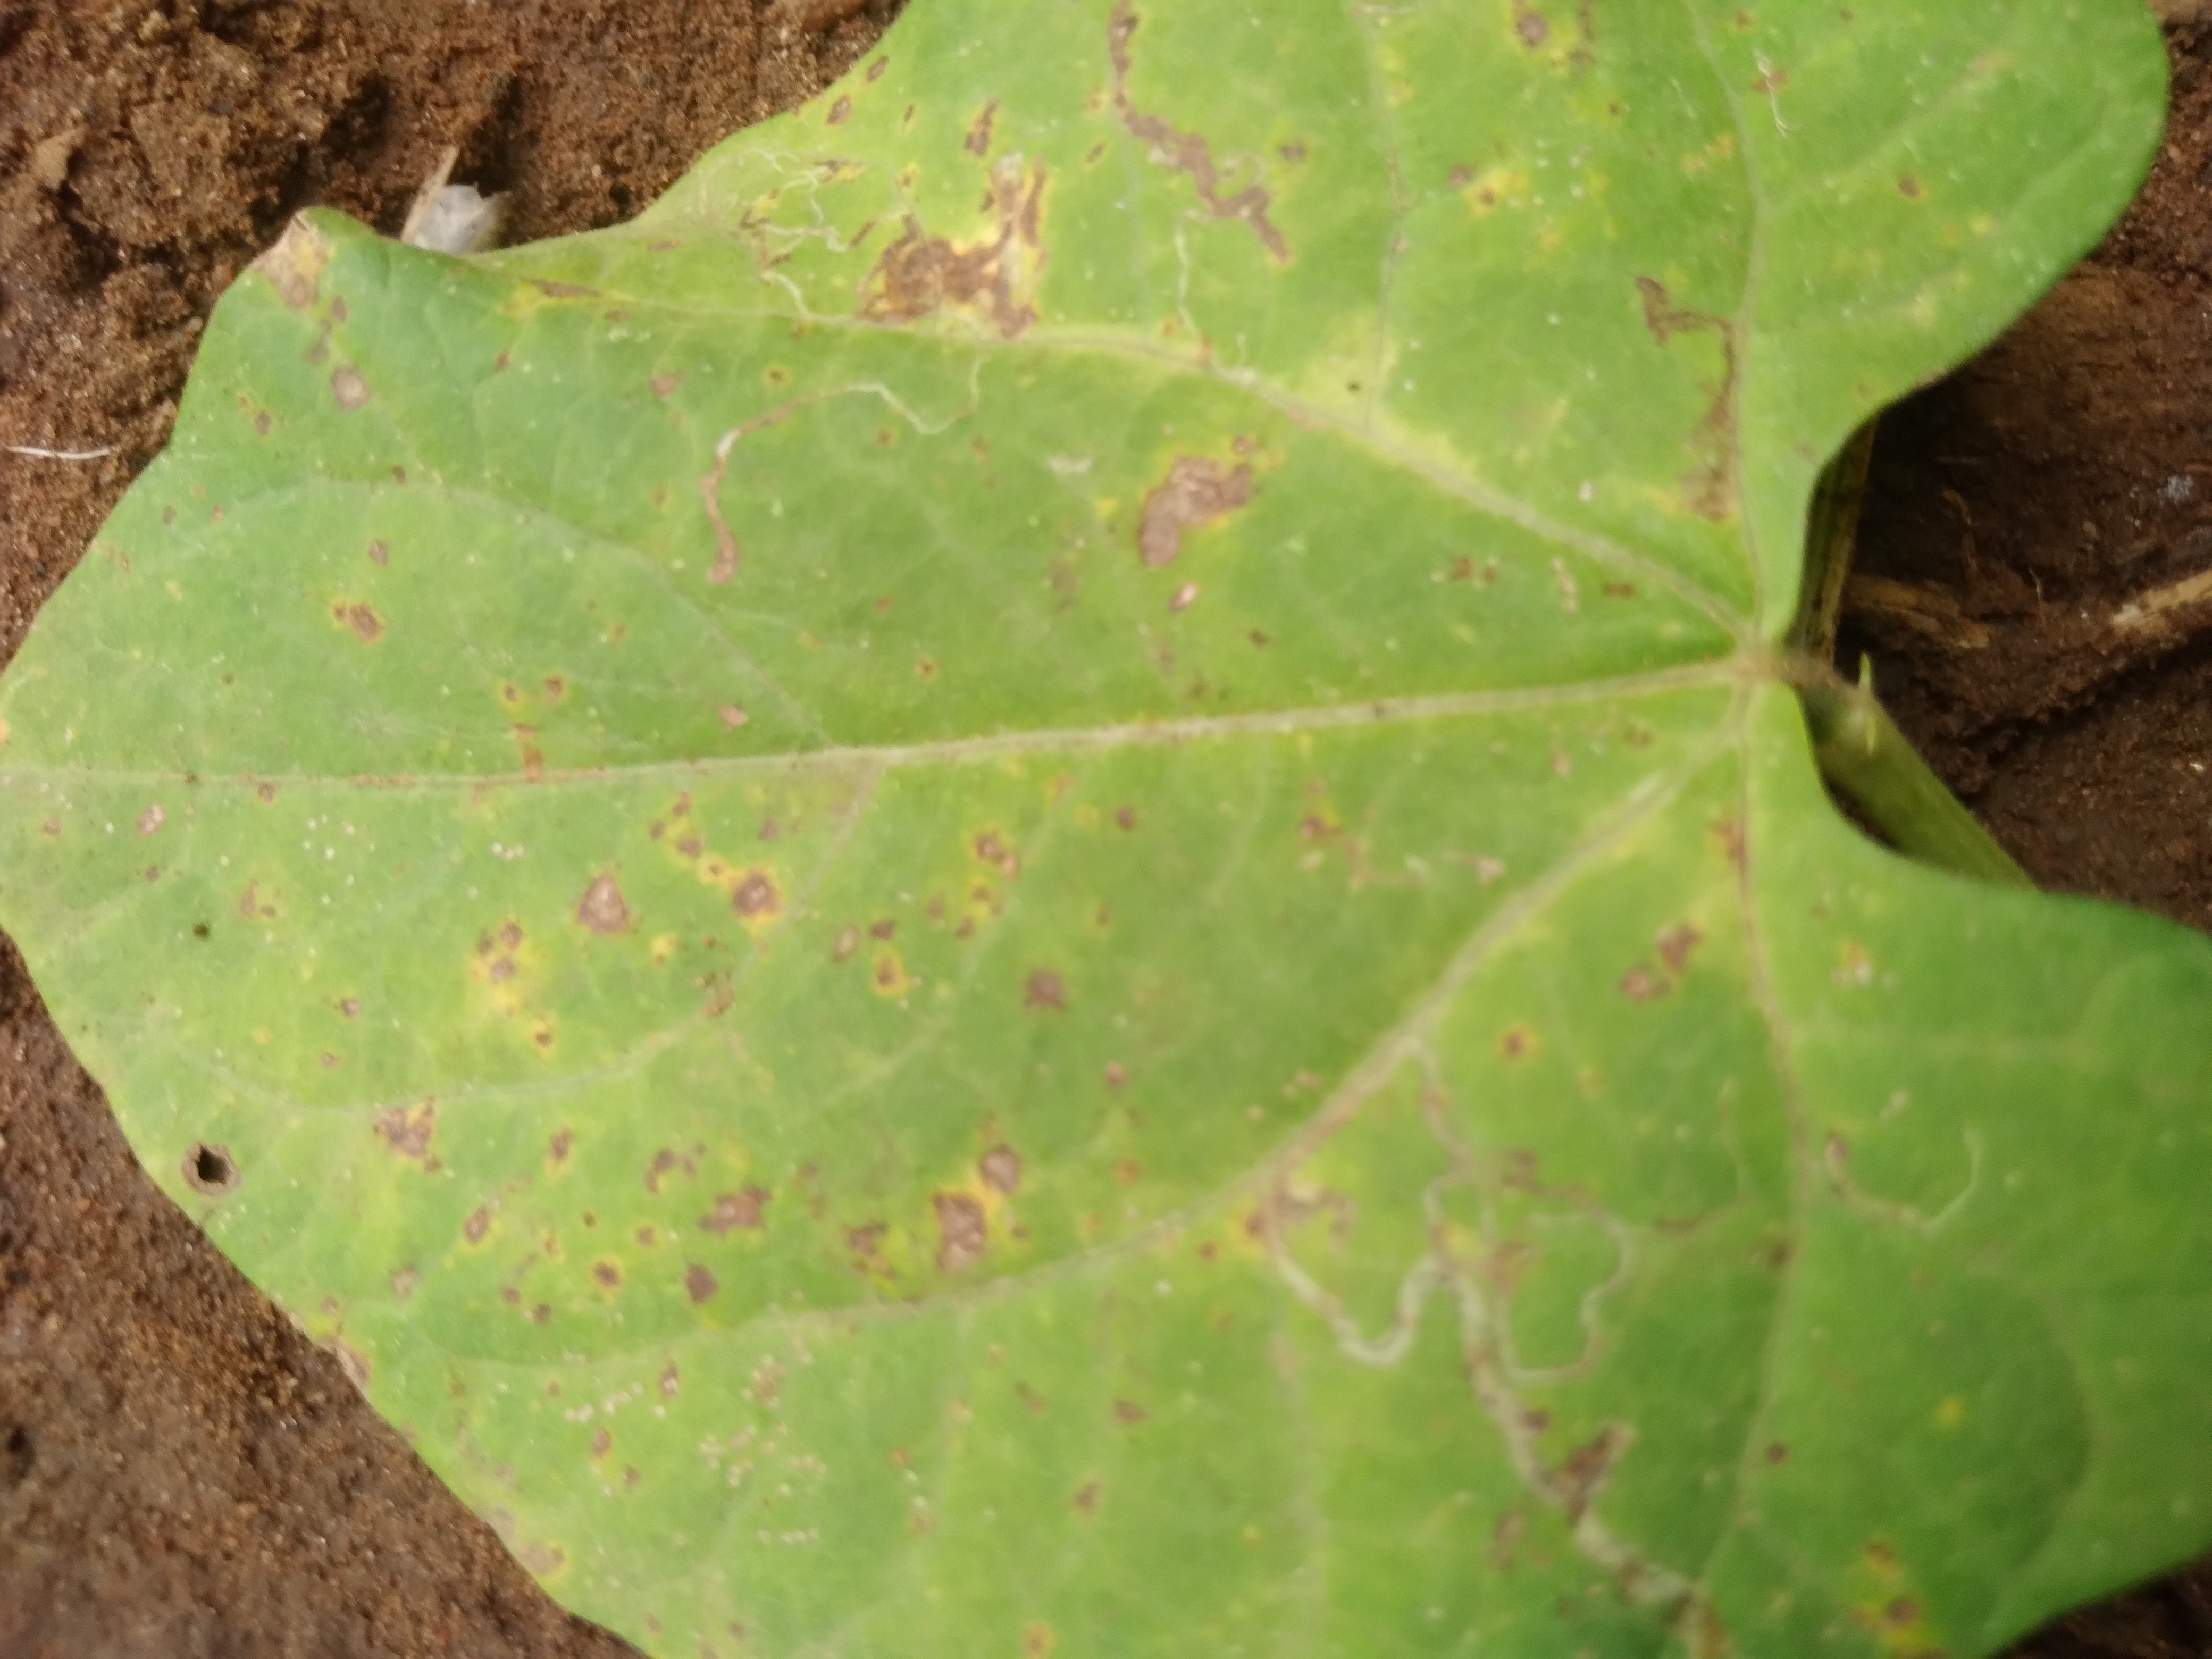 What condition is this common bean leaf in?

rust
